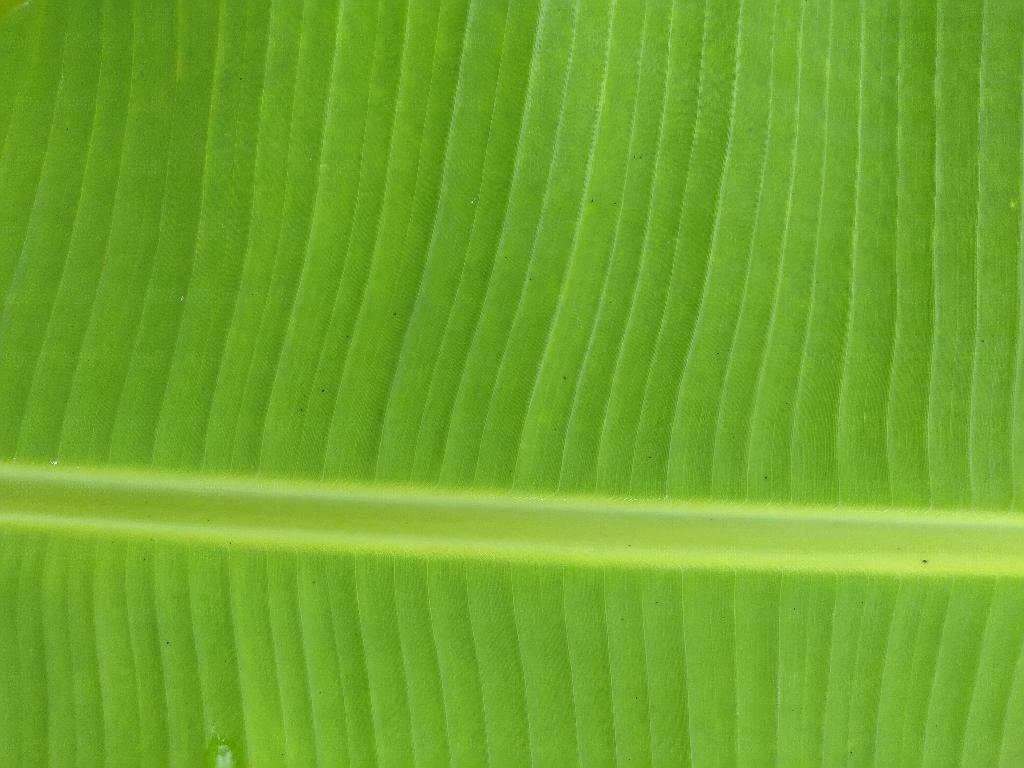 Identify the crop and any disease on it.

banana, healthy
